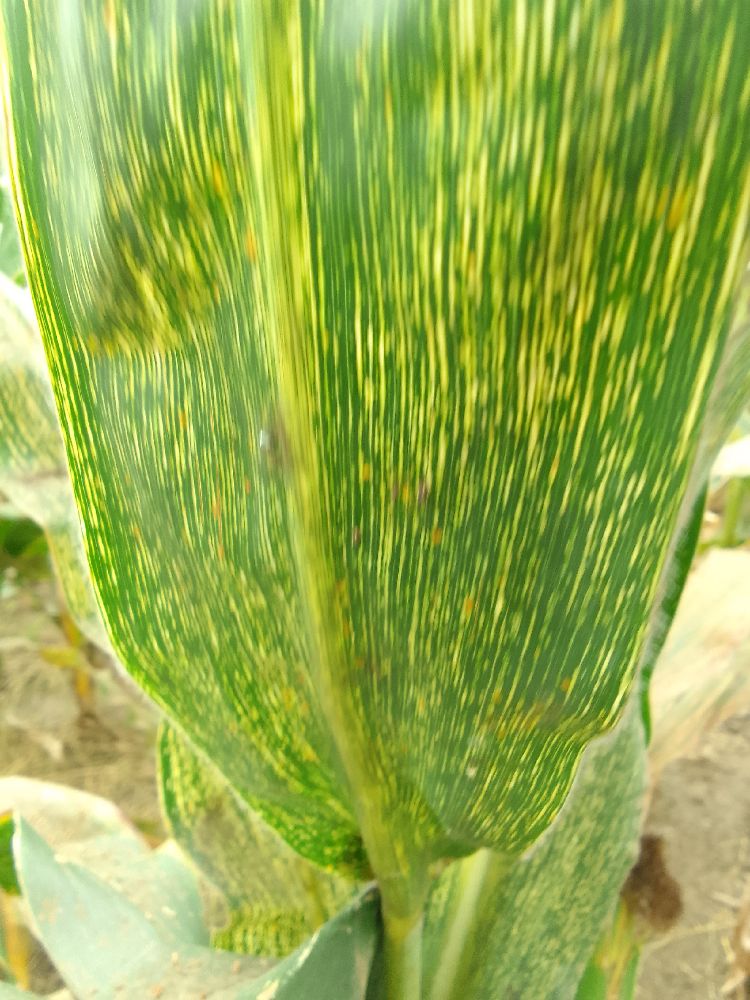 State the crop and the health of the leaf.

maize, maize streak virus
